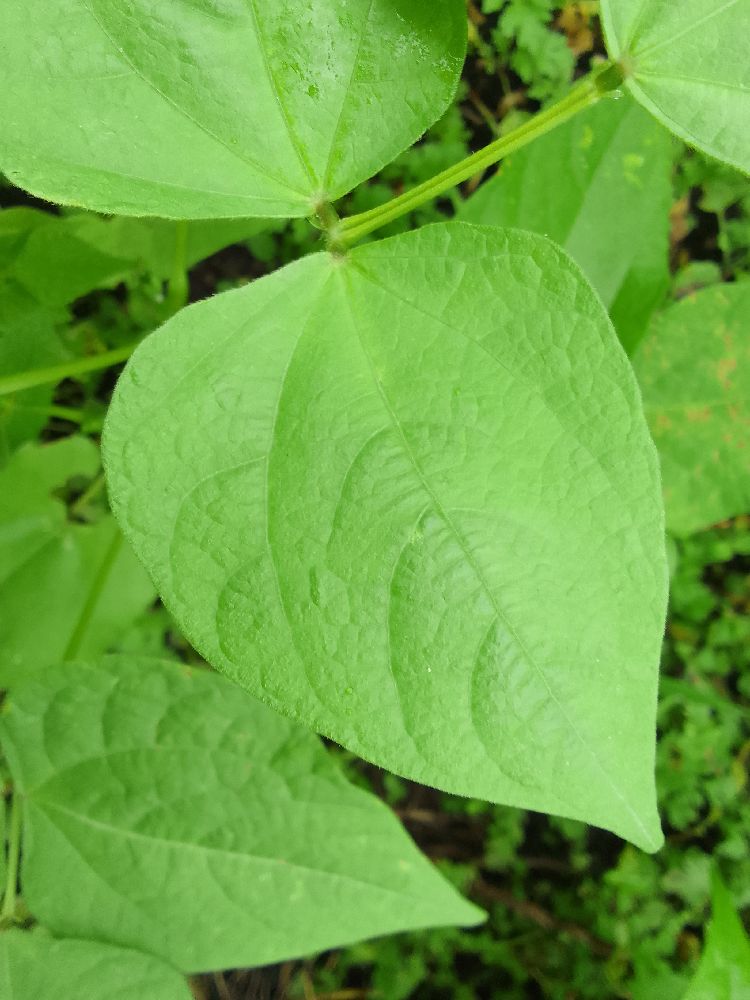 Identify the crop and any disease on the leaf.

common bean, healthy
